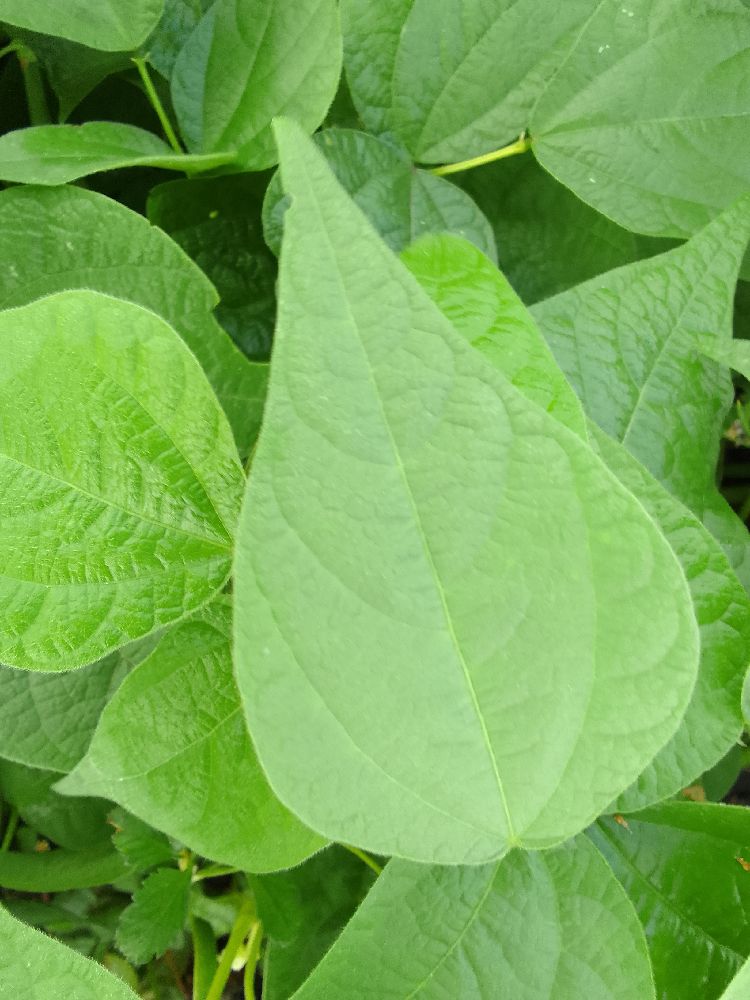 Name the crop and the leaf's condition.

common bean, healthy
